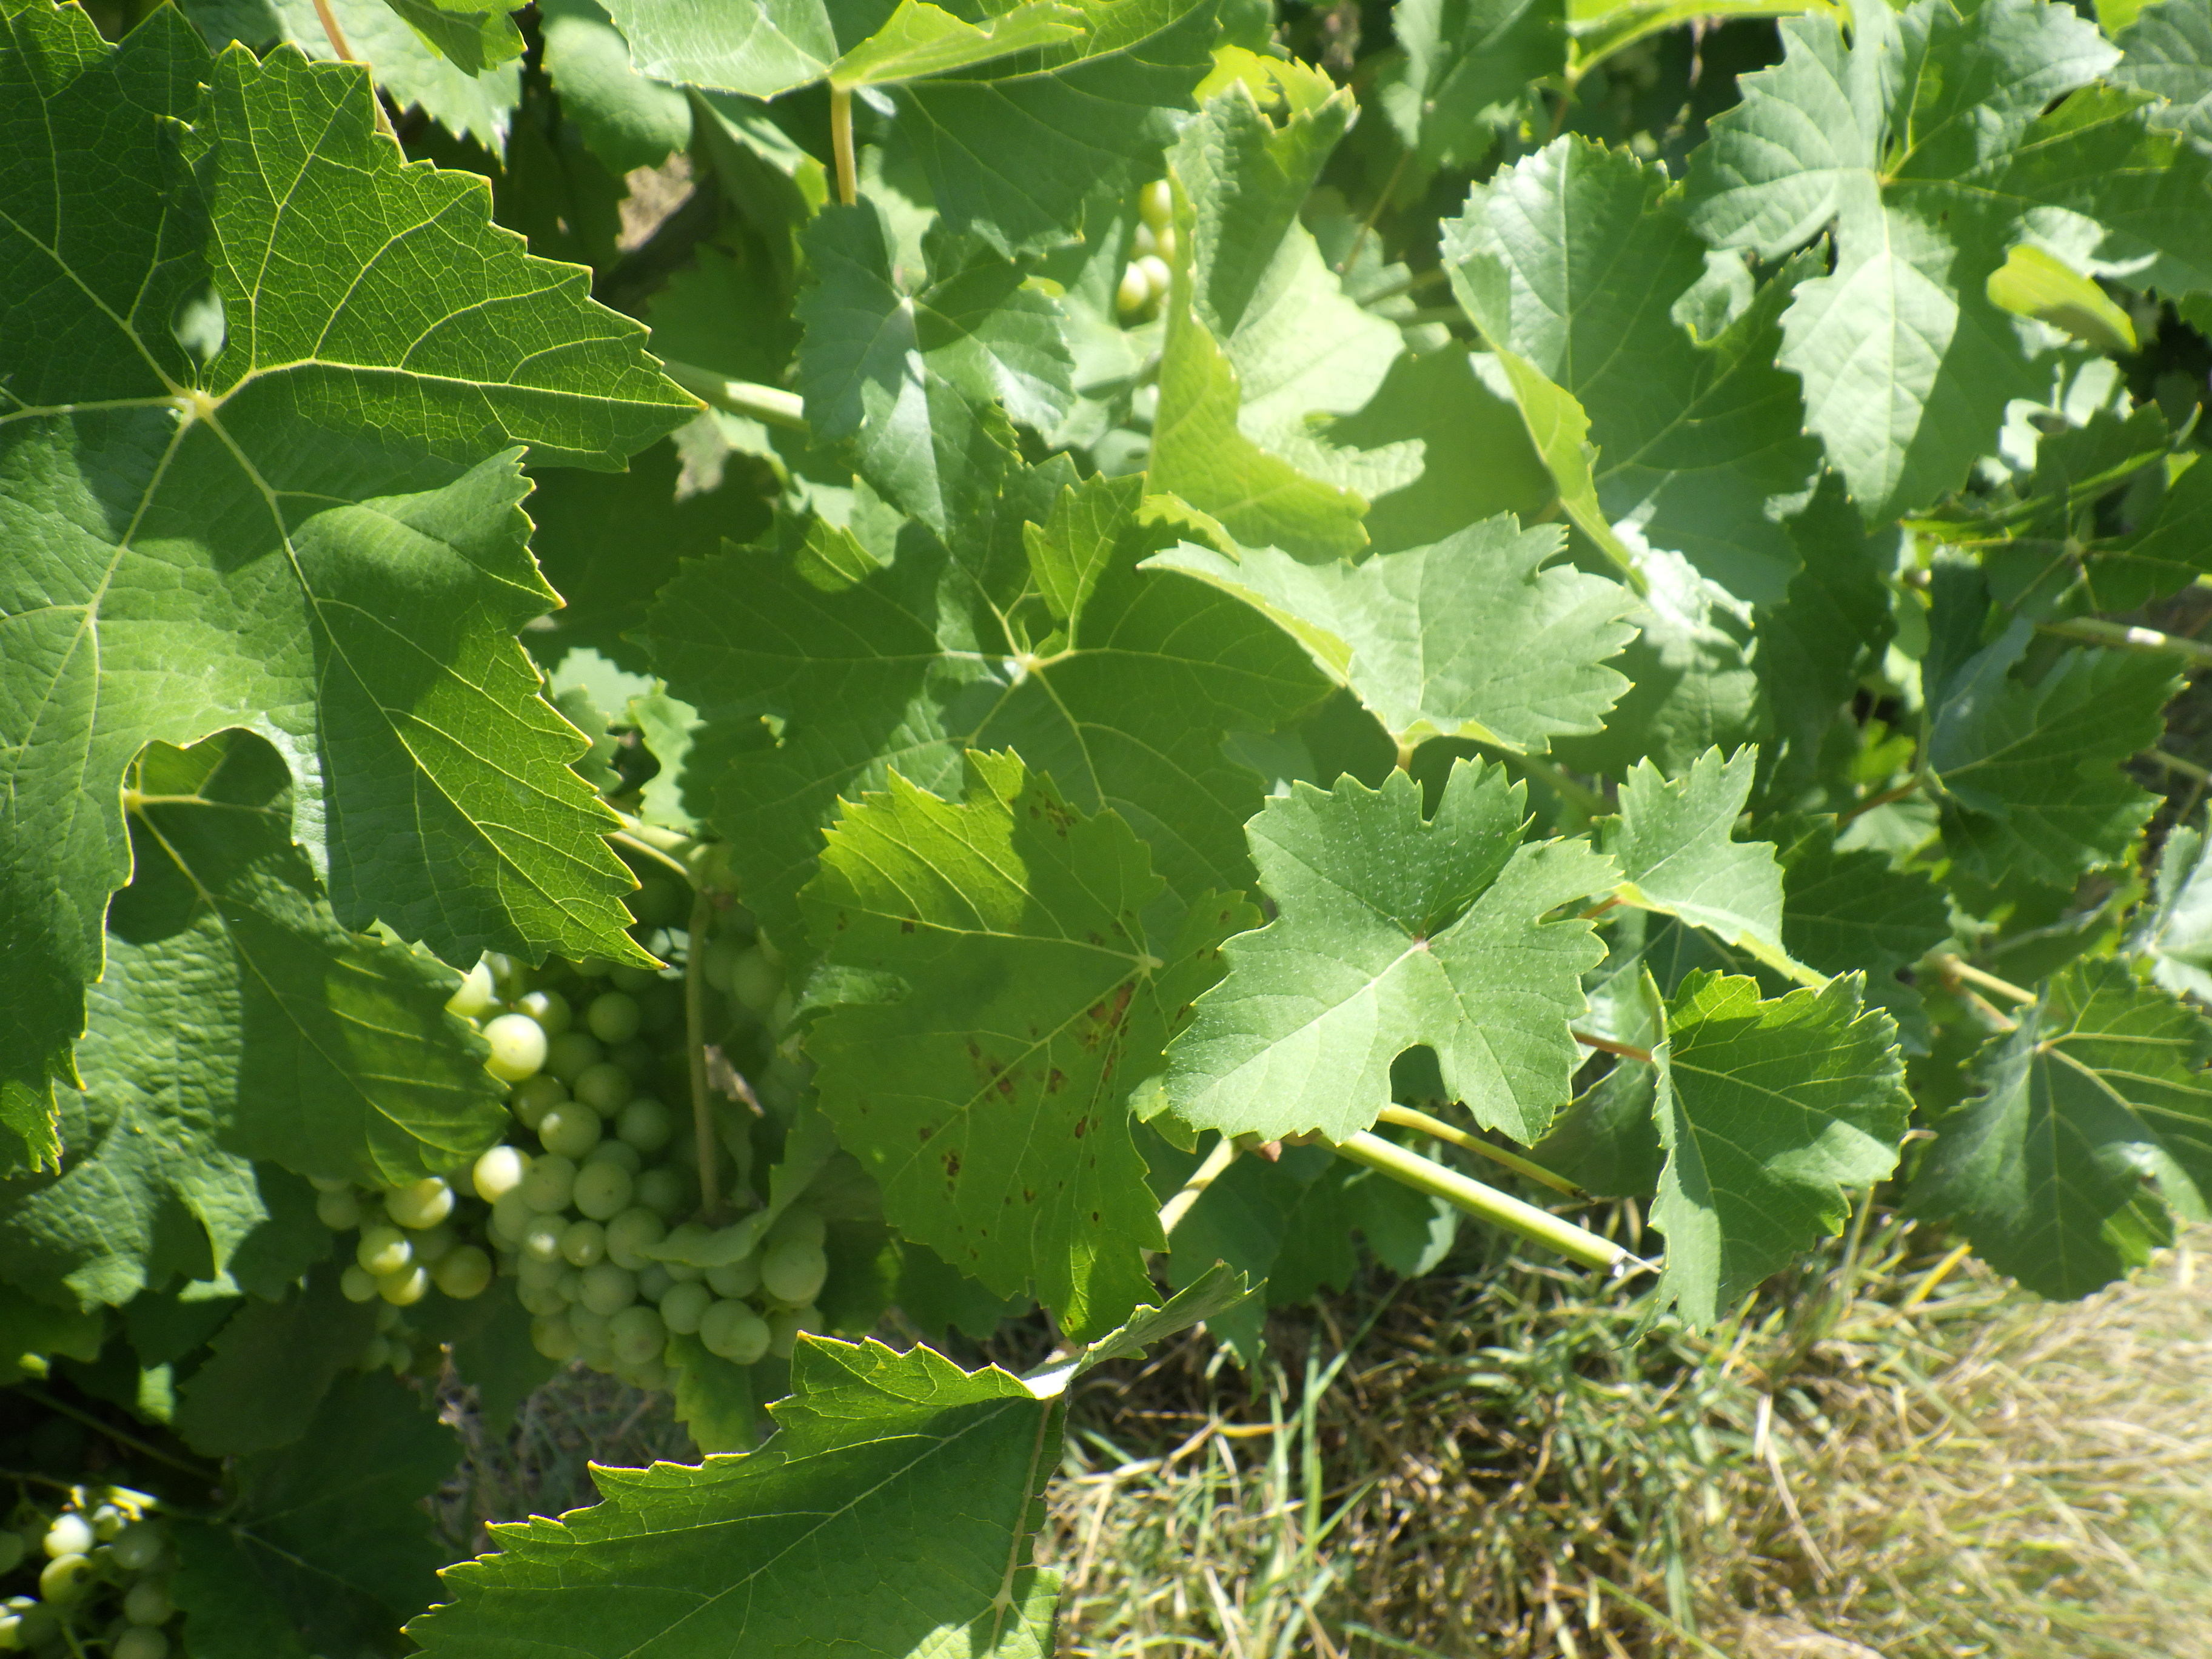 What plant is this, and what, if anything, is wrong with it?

grapevine, downy mildew
